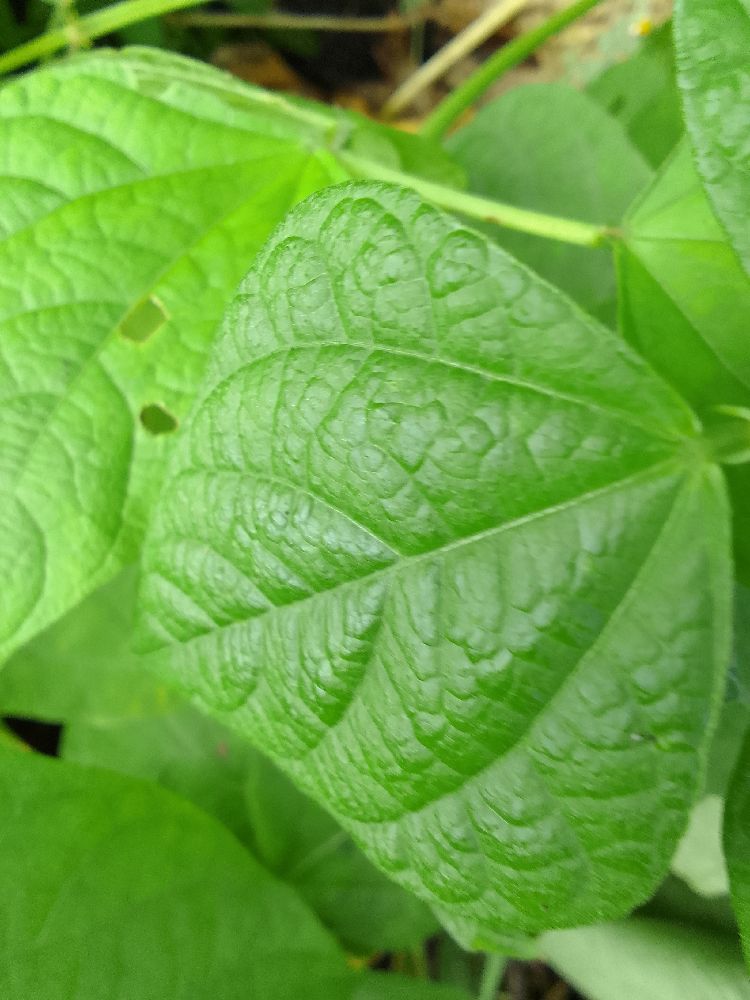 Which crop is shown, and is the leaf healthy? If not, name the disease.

common bean, healthy
